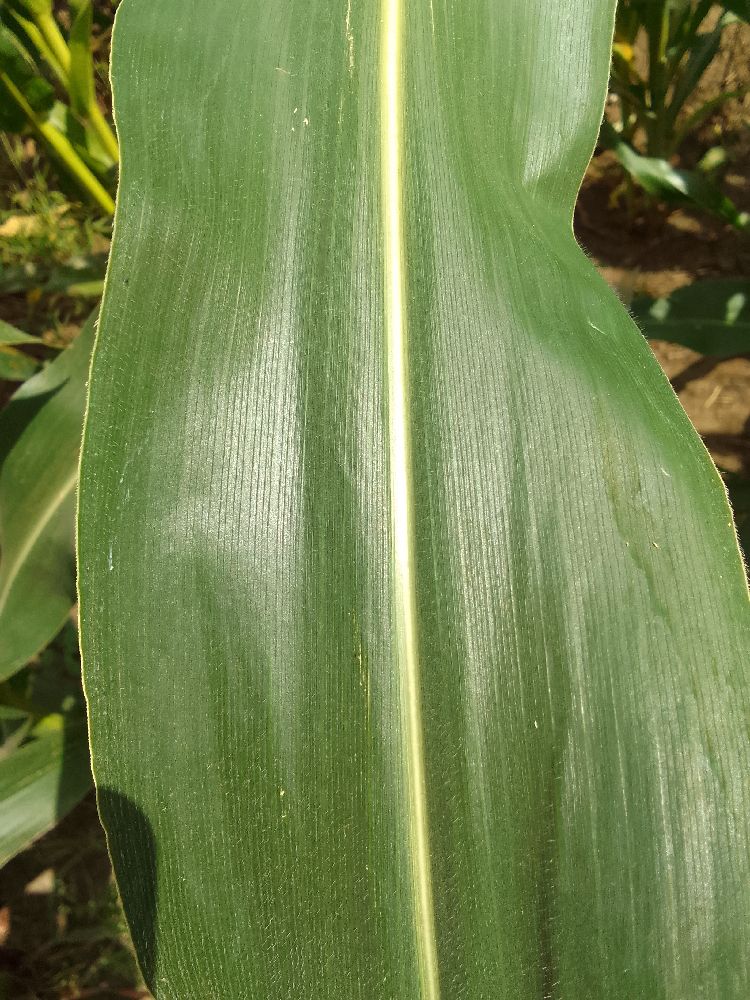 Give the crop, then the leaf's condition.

maize, healthy
